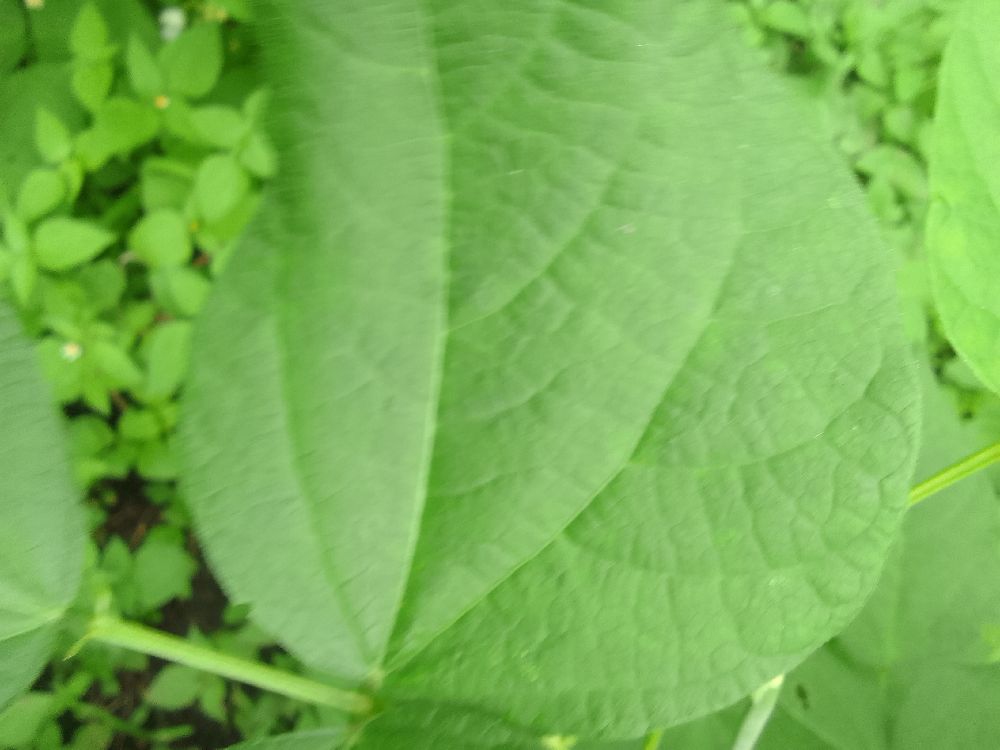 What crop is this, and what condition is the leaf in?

common bean, healthy
